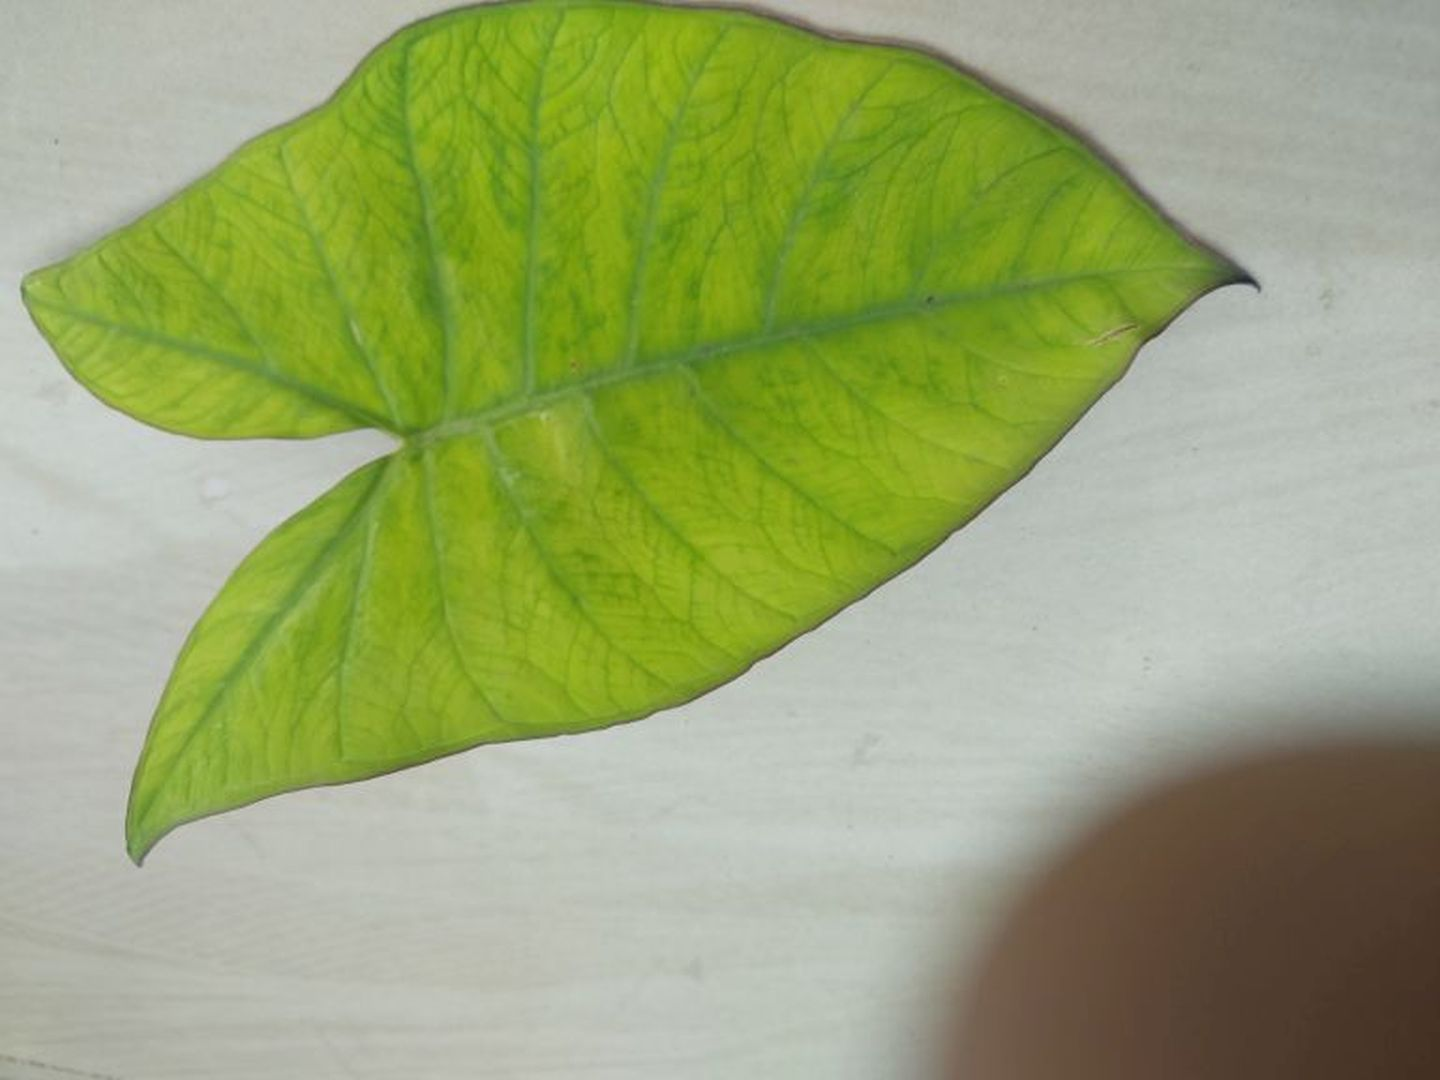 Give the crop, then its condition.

taro, mosaic
